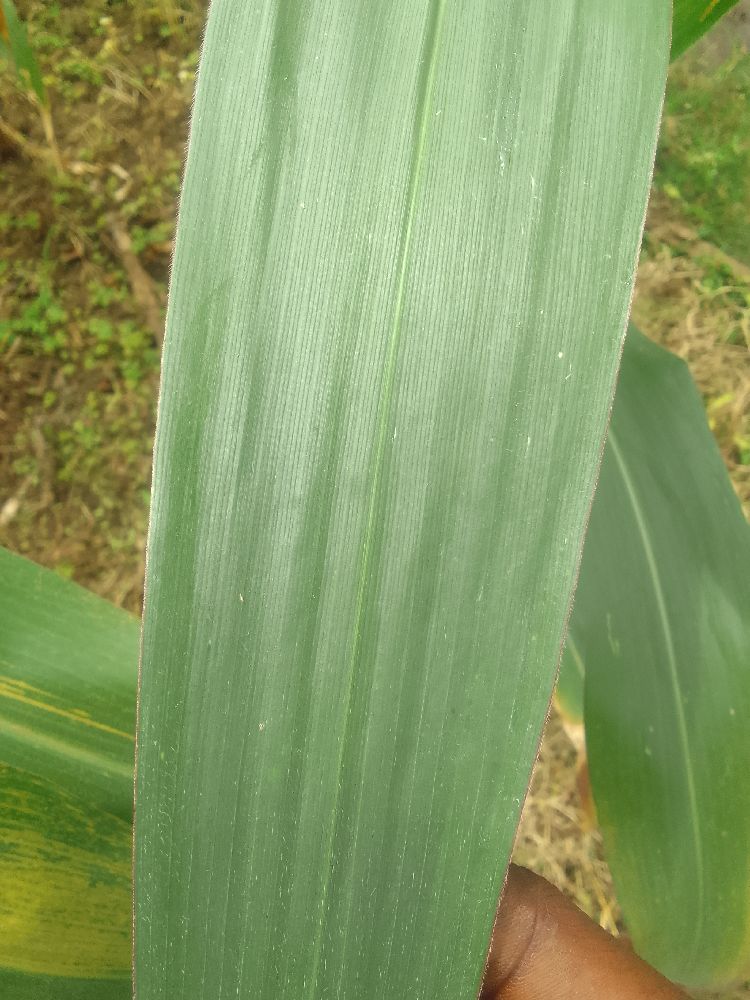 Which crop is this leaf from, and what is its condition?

maize, healthy
